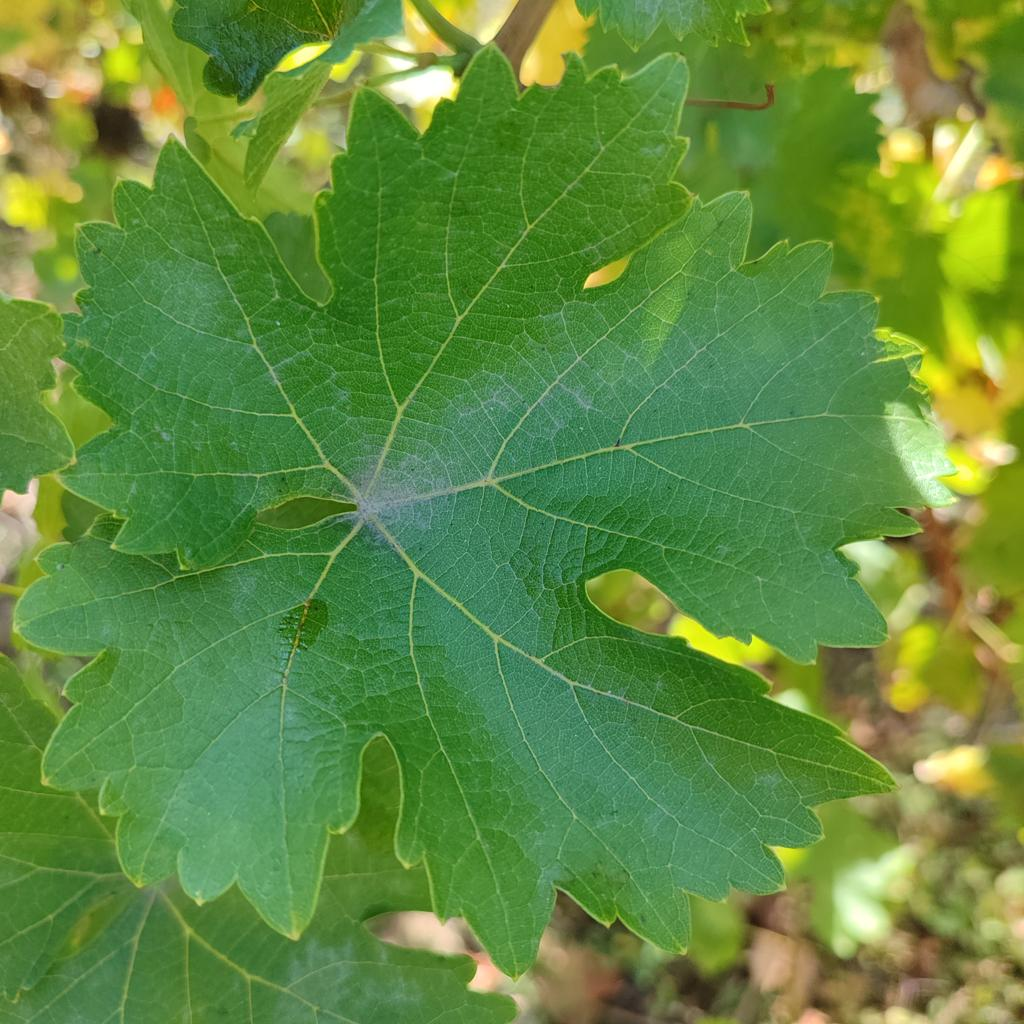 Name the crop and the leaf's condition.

grapevine, powdery mildew
